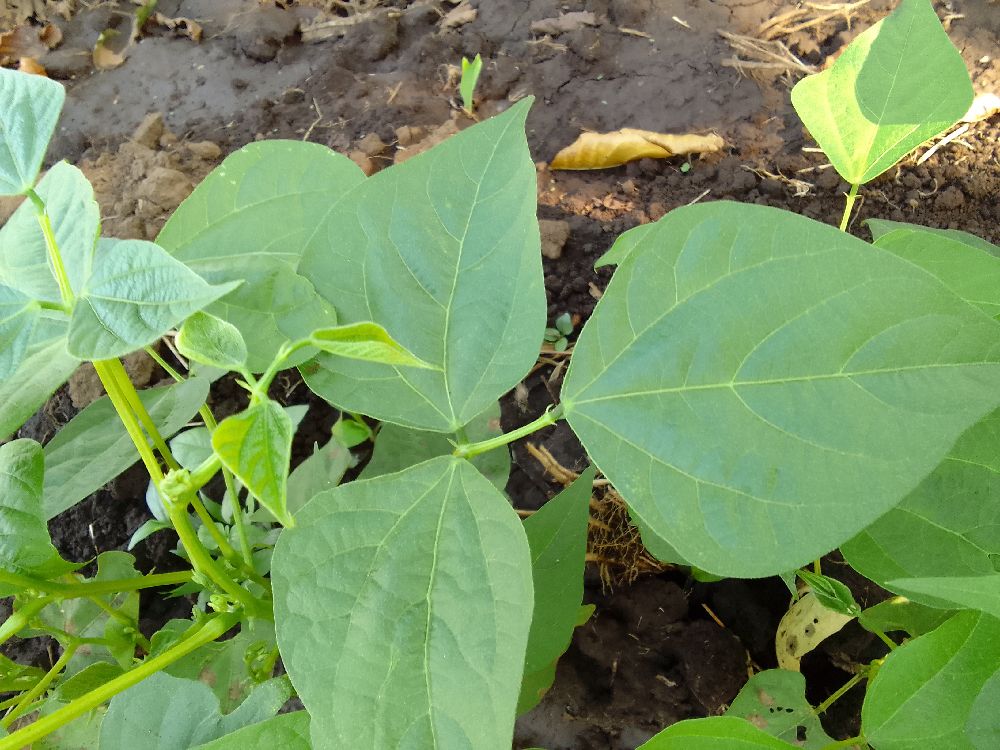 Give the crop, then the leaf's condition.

common bean, healthy
